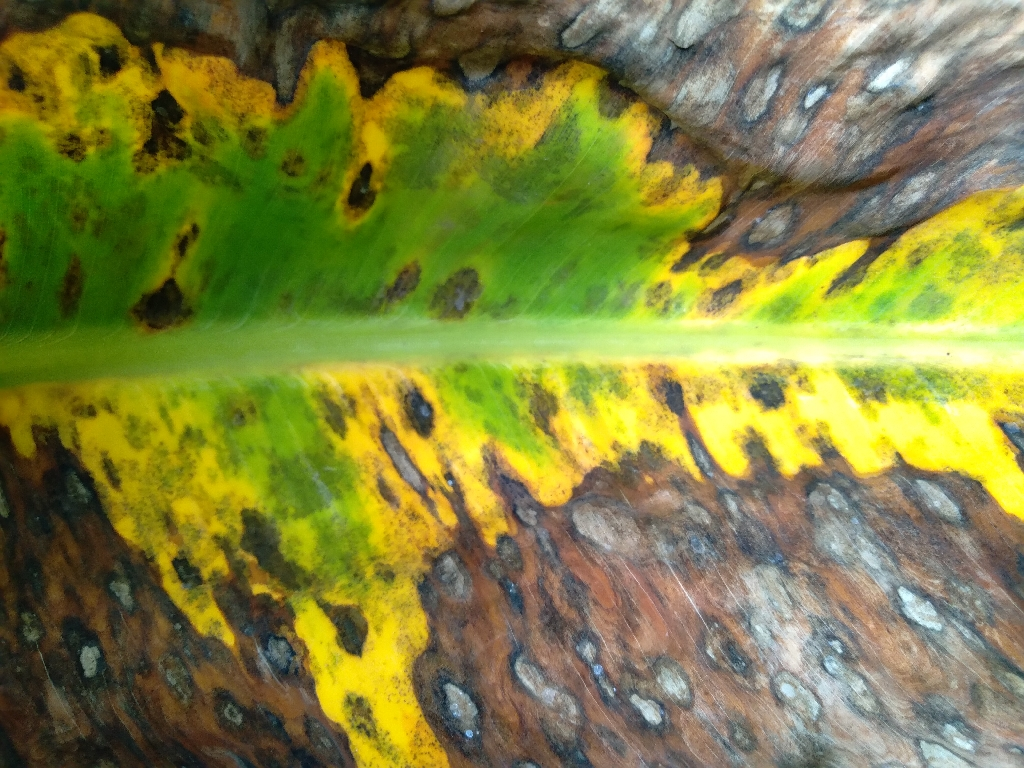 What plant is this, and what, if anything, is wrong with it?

banana, black sigatoka
